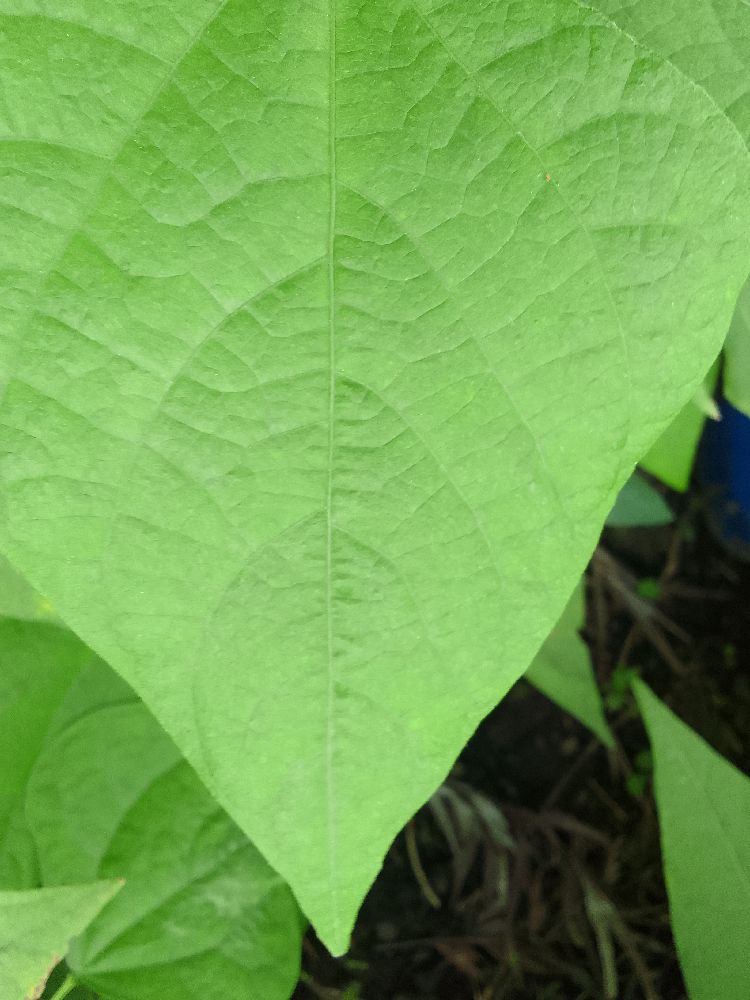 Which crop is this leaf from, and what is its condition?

common bean, healthy
